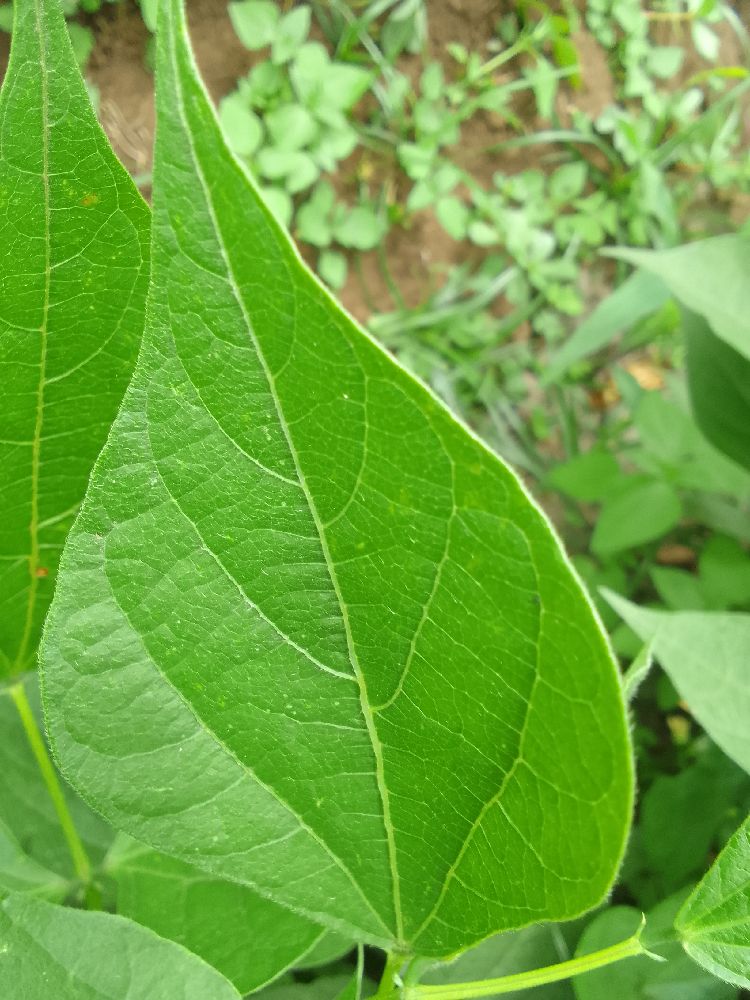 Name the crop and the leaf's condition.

common bean, healthy
